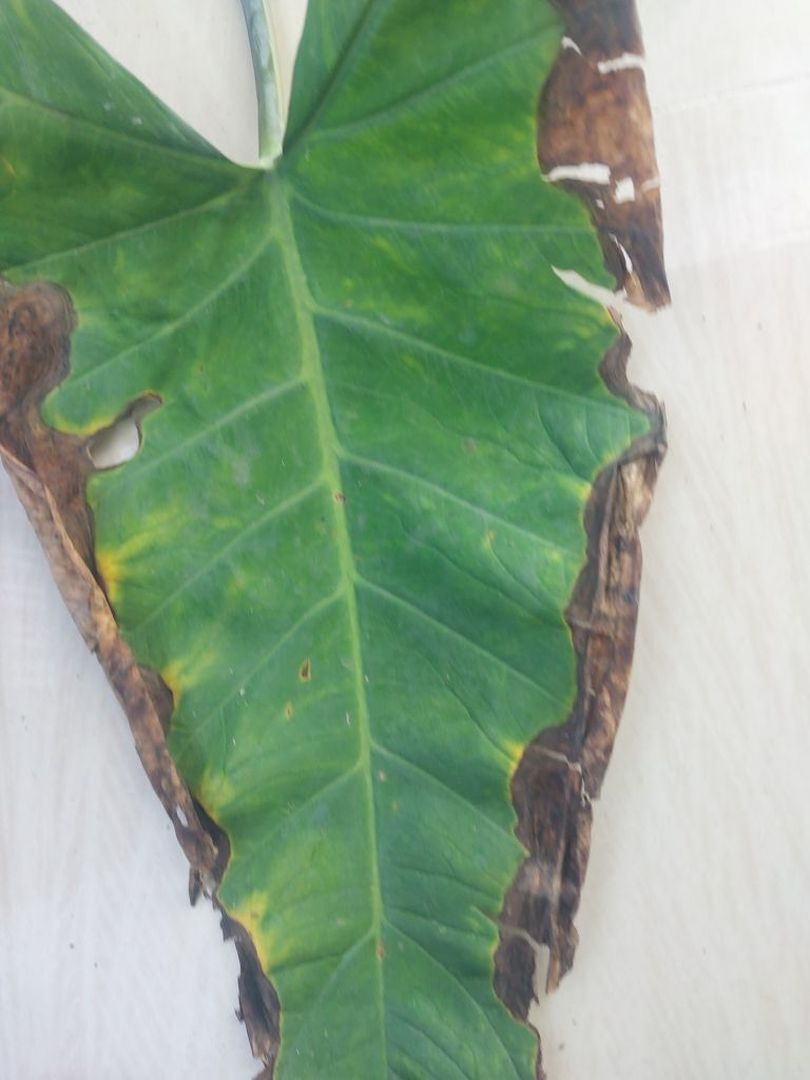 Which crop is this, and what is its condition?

taro, leaf blight
